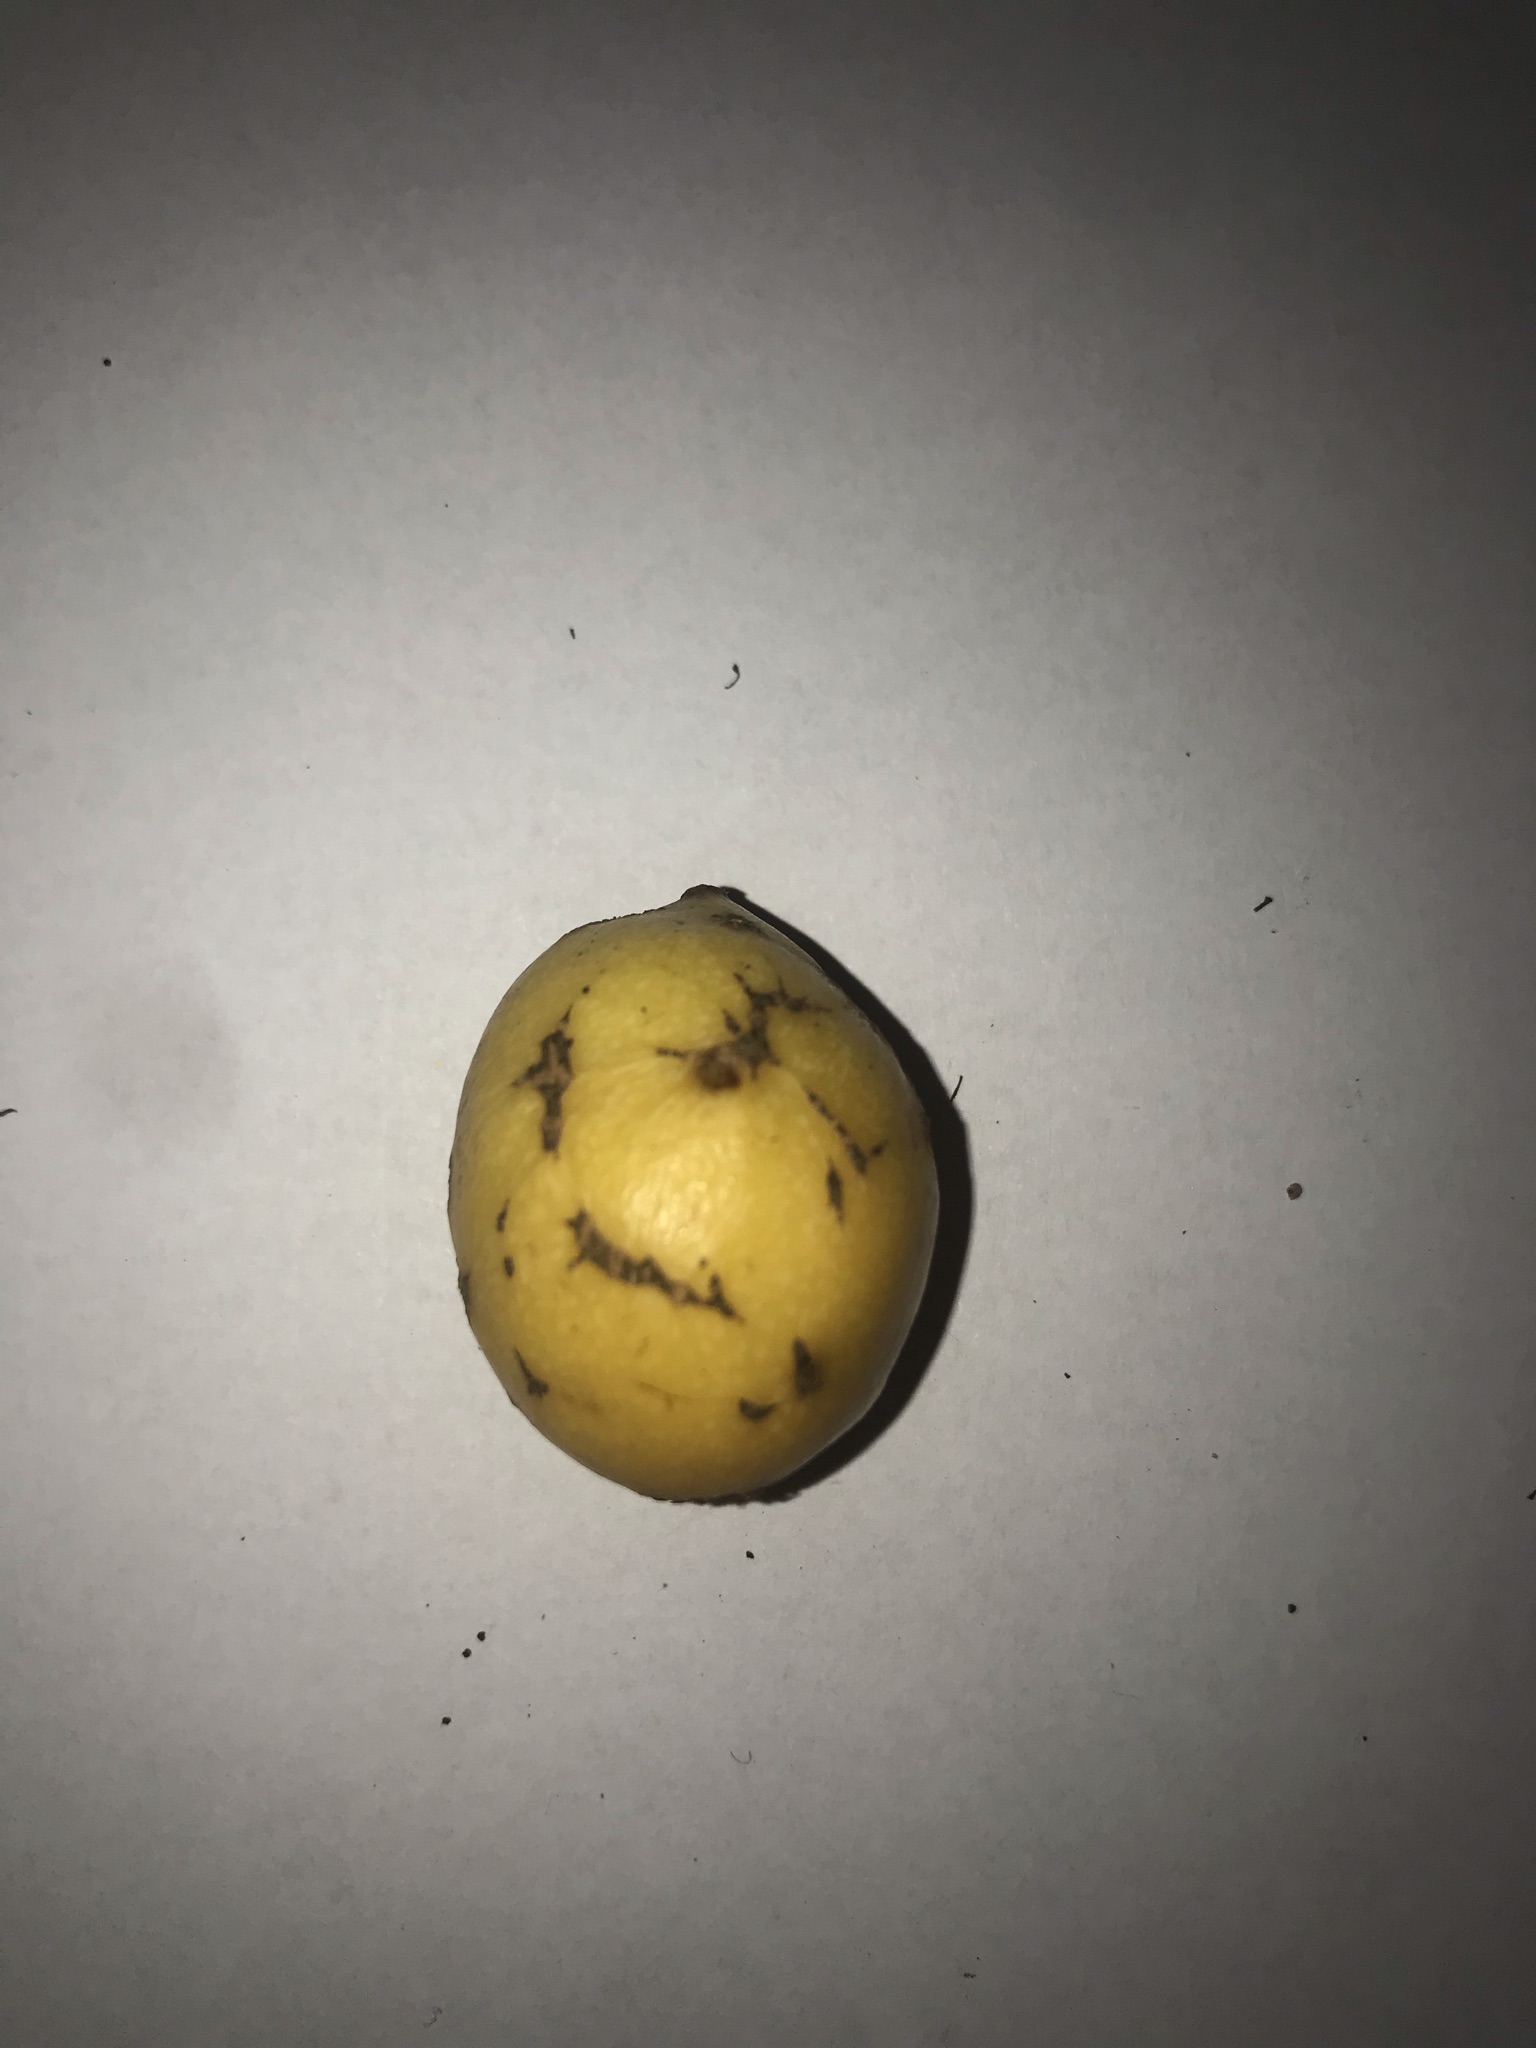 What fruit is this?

abiu
